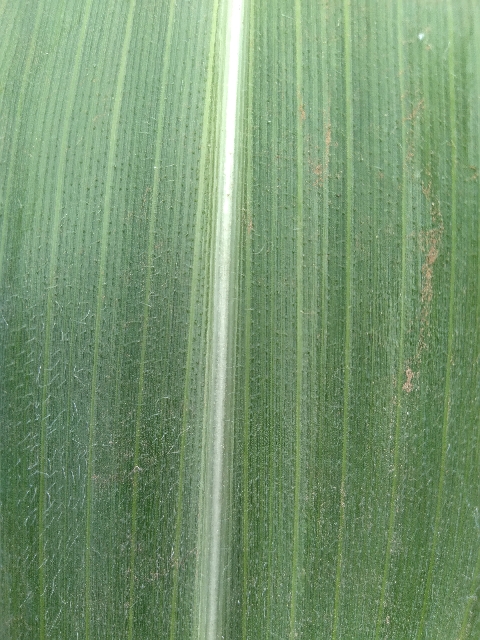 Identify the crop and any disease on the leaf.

maize, healthy
